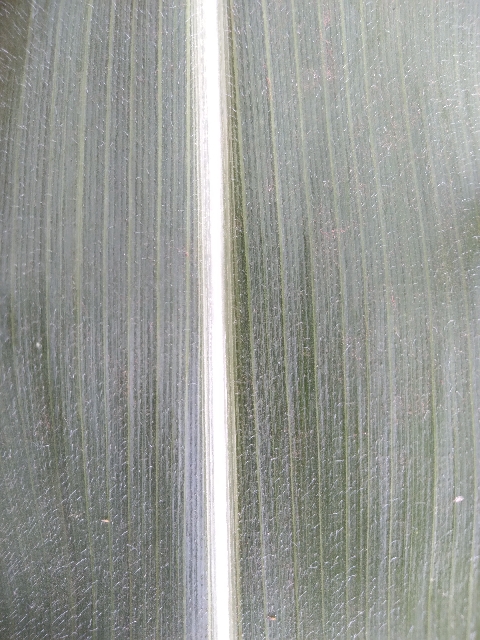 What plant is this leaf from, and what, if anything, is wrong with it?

maize, healthy
